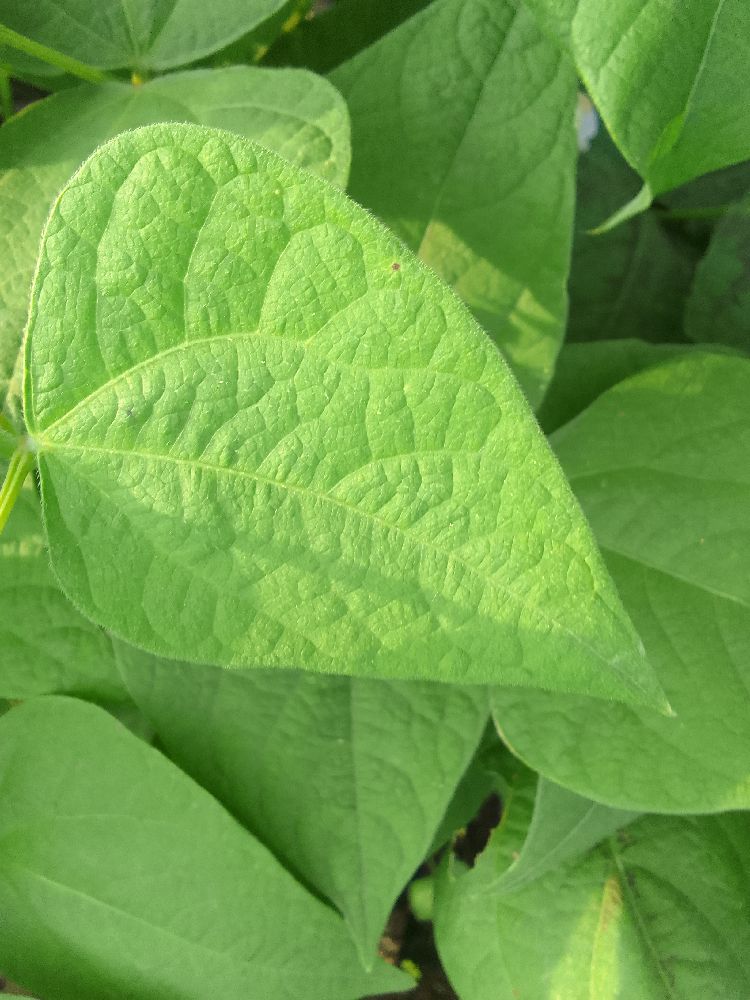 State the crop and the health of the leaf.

common bean, healthy
